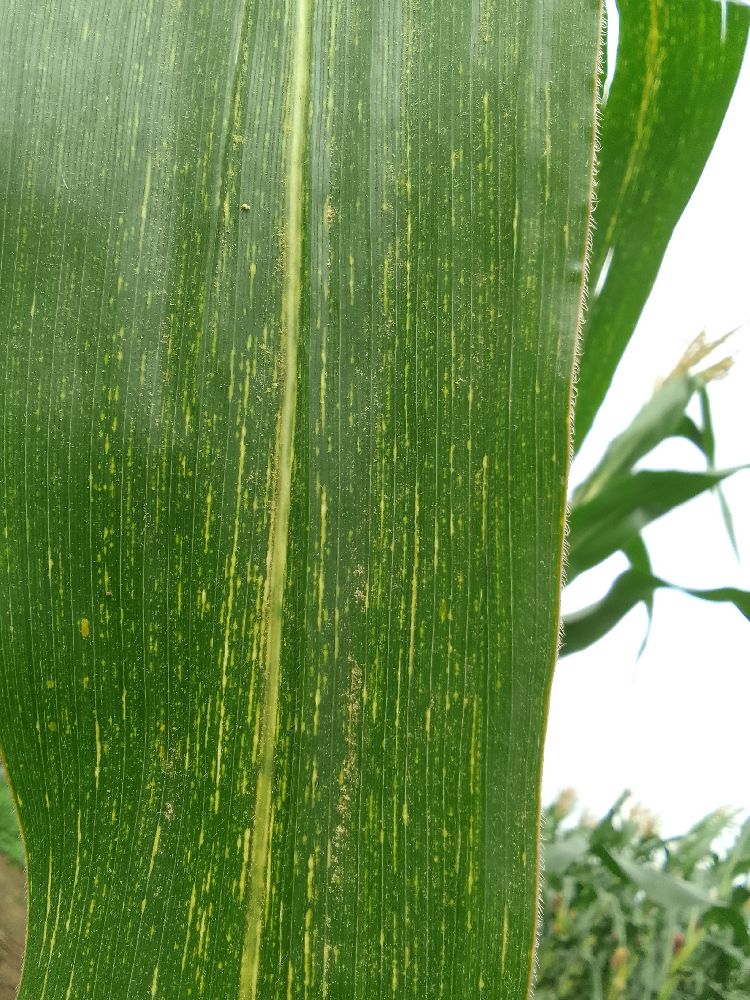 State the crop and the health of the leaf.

maize, maize streak virus
